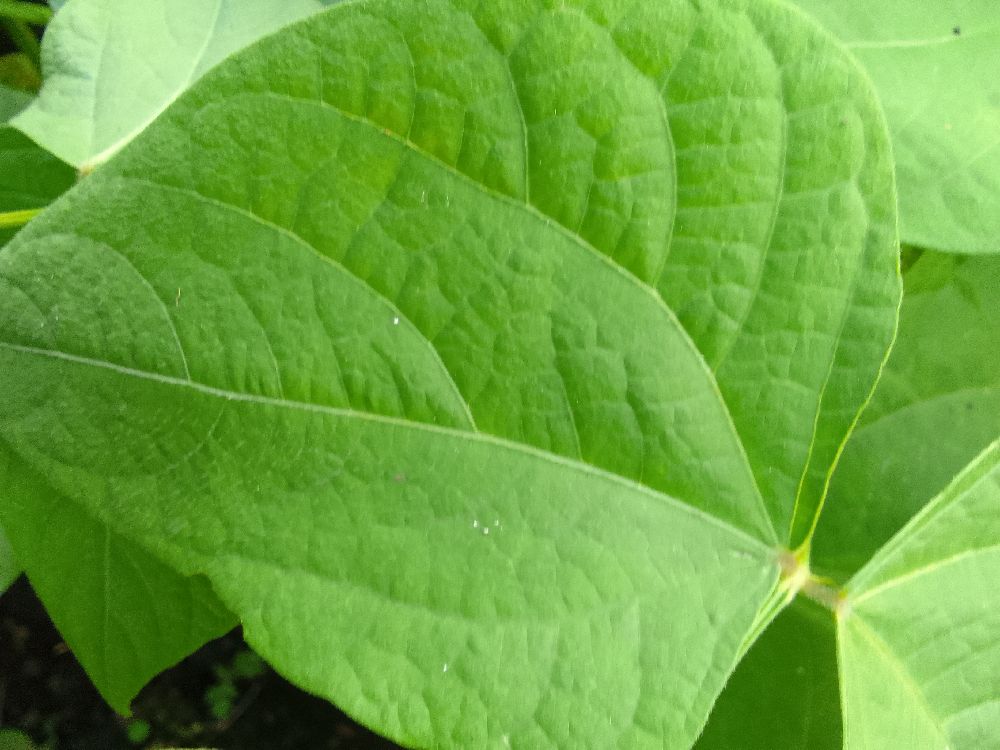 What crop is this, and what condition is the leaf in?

common bean, healthy
